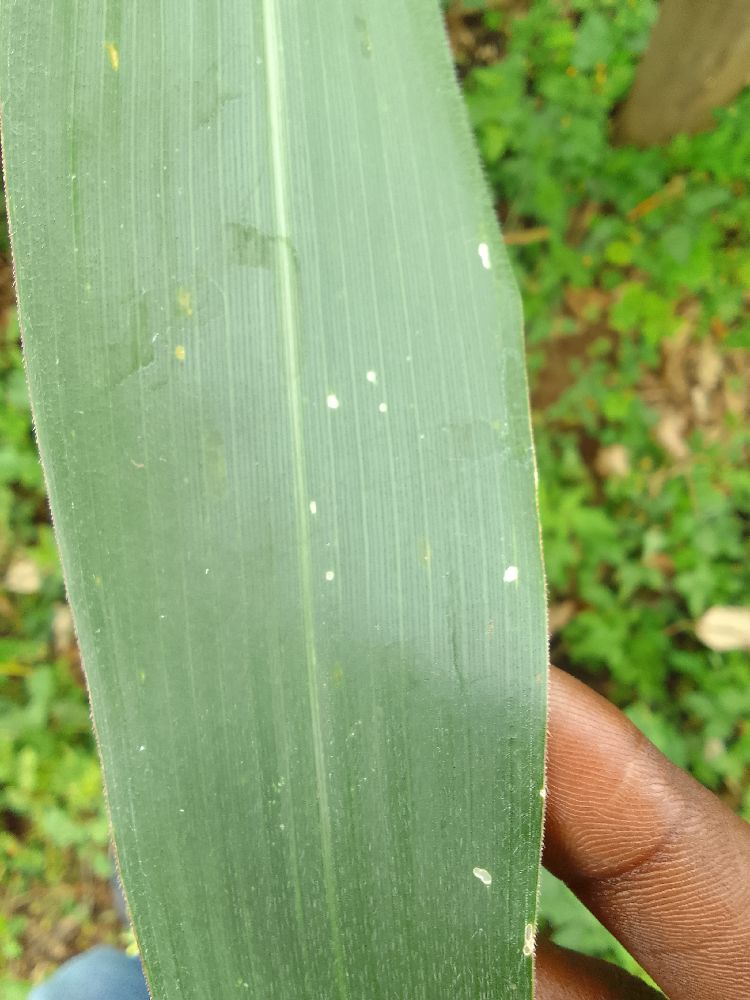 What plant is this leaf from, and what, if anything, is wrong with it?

maize, healthy
